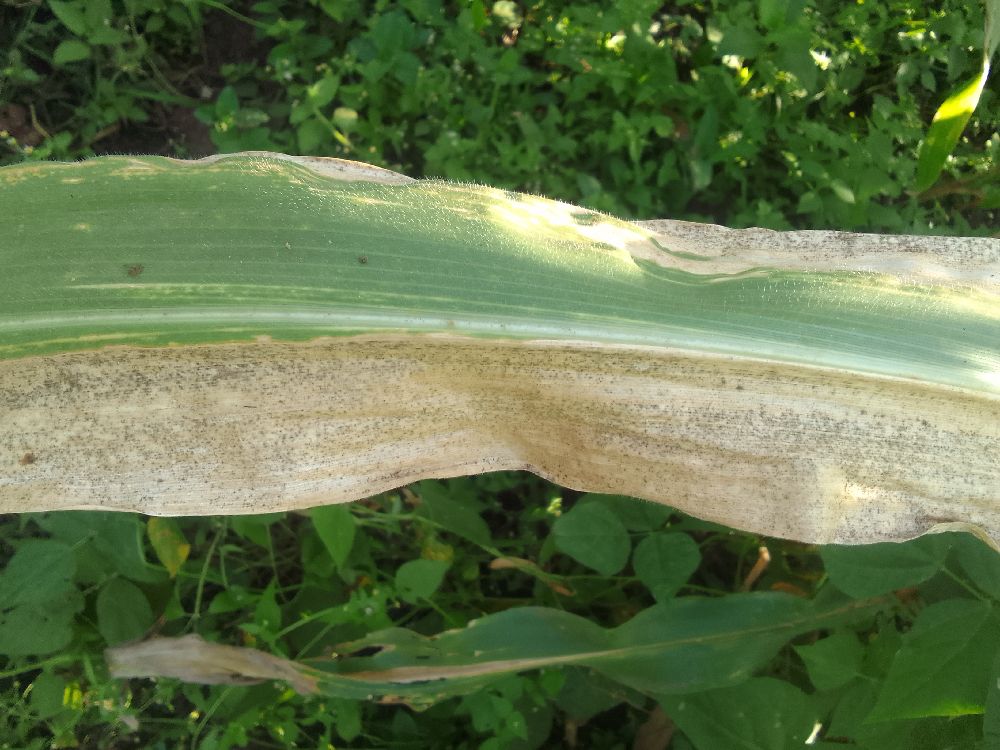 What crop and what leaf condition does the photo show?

maize, maize lethal necrosis
